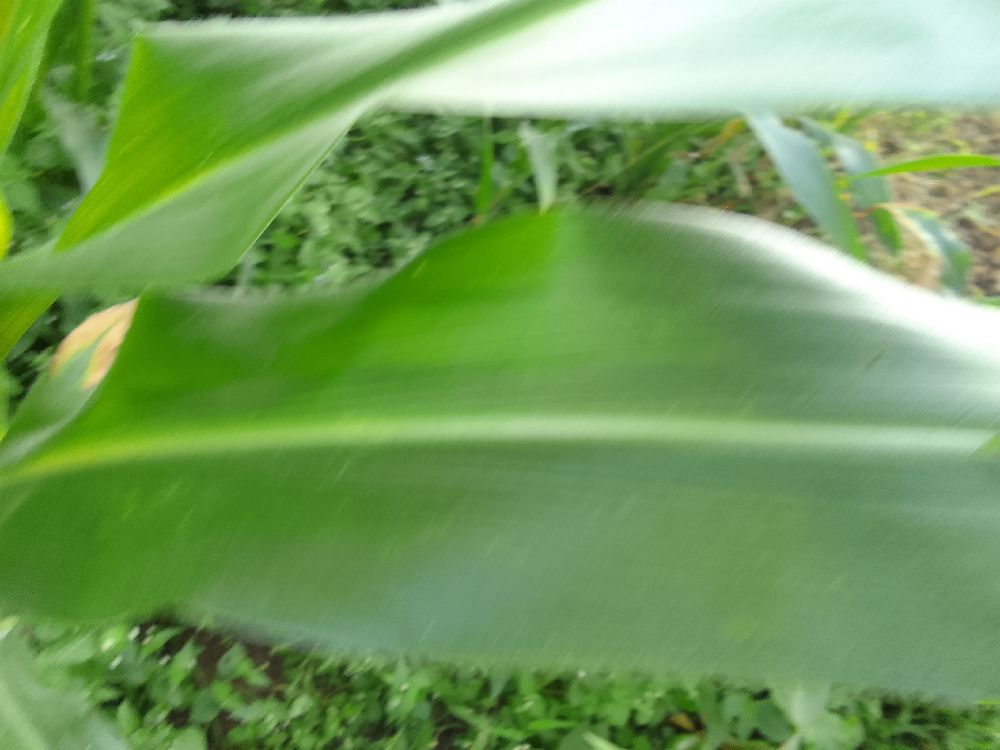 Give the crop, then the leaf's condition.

maize, healthy
